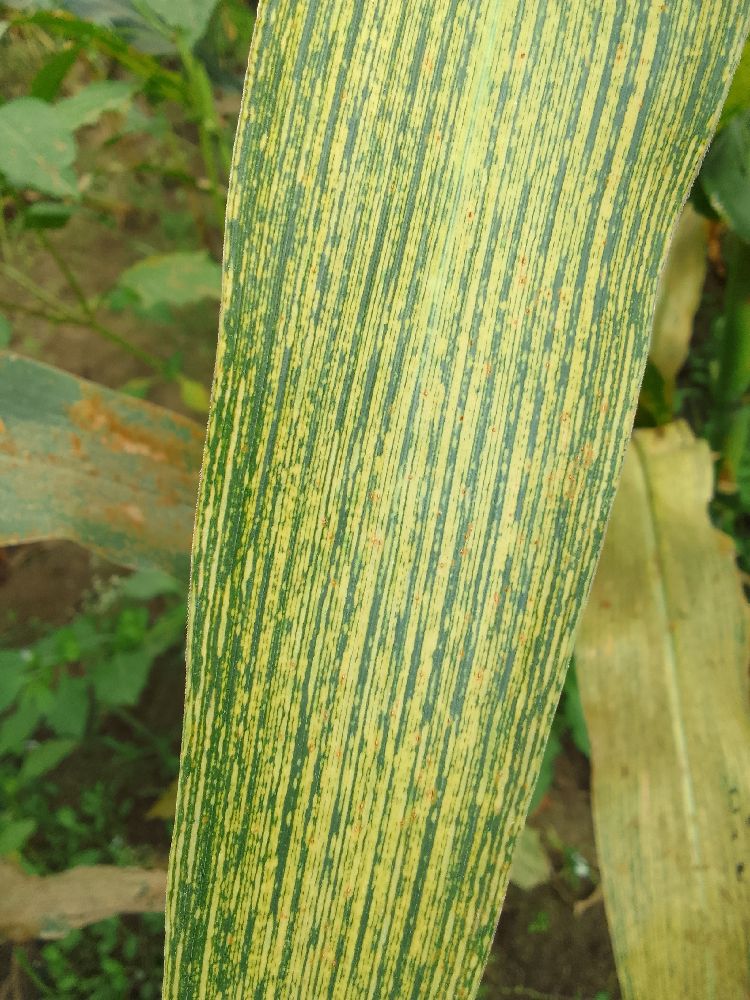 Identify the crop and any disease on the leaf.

maize, maize streak virus
